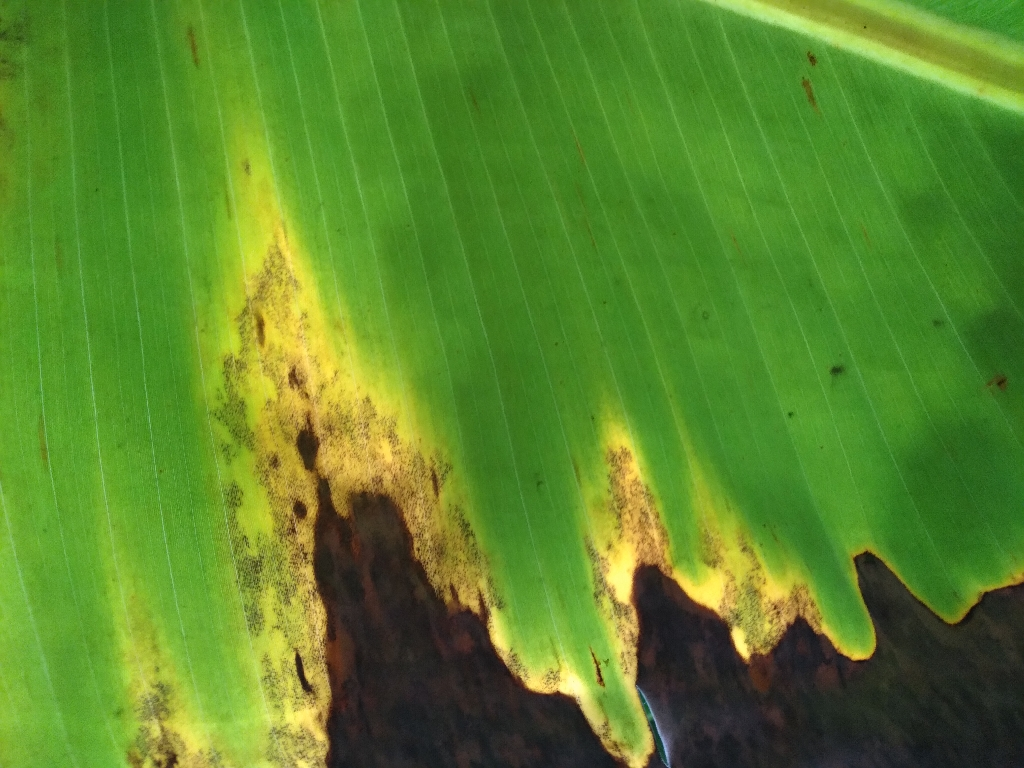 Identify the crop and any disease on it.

banana, black sigatoka
